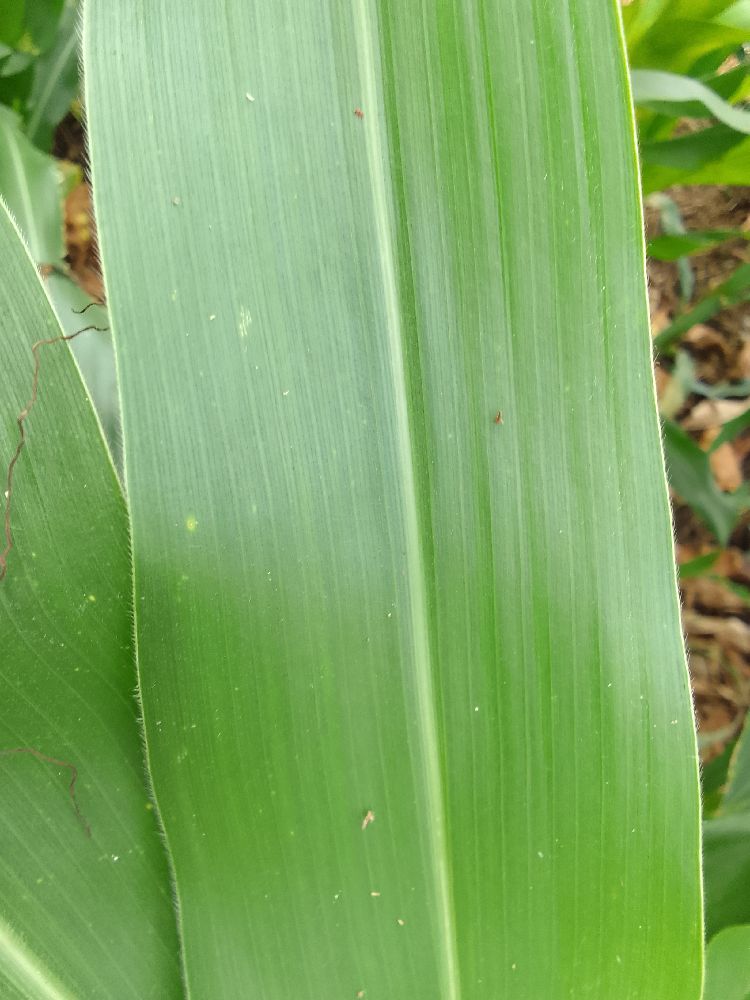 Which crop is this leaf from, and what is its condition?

maize, healthy
